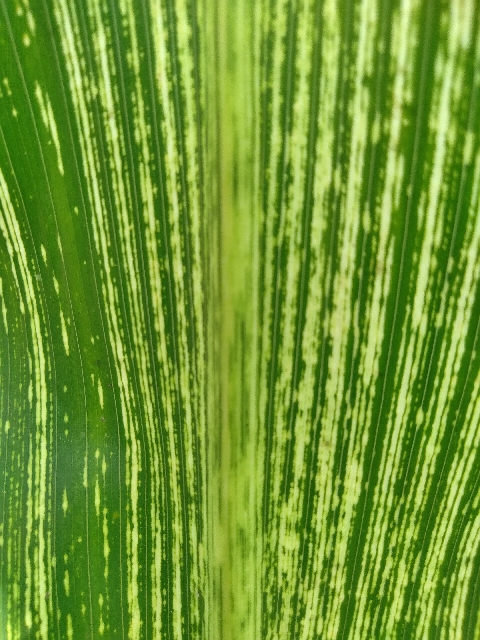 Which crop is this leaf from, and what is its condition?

maize, maize streak virus
